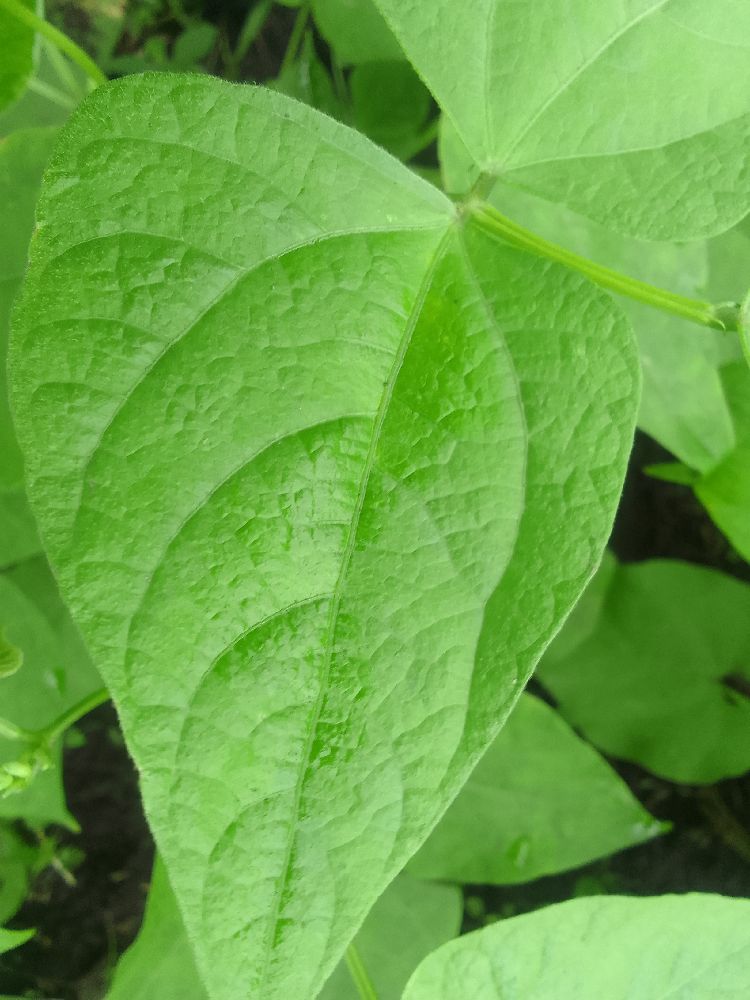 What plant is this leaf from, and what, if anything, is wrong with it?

common bean, healthy
